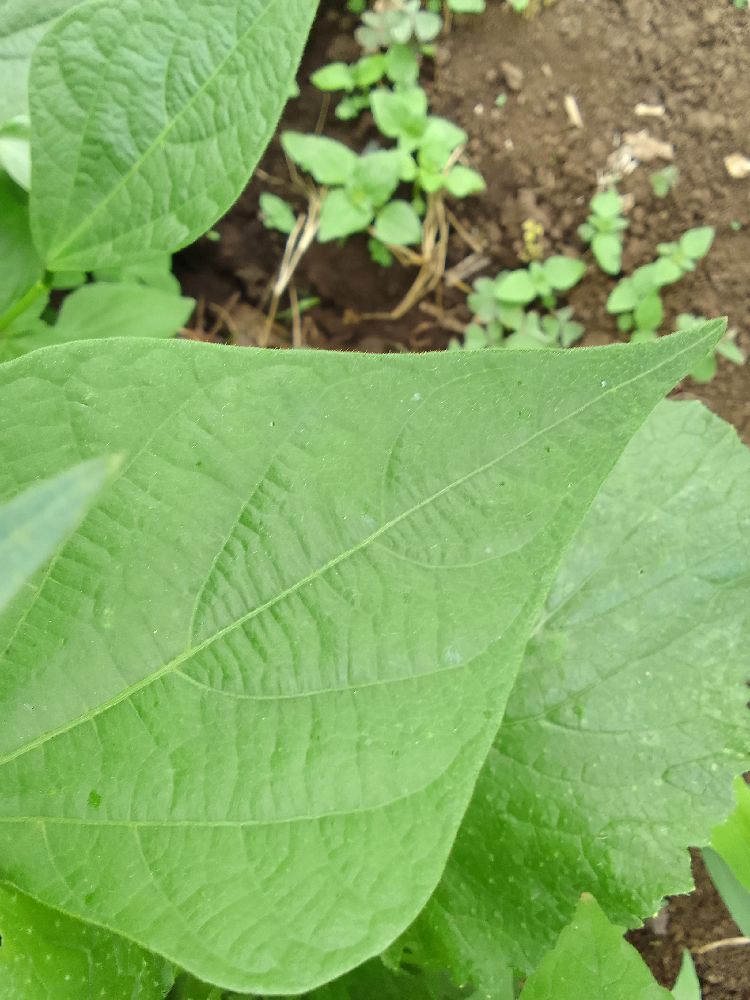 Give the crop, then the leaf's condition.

common bean, healthy
